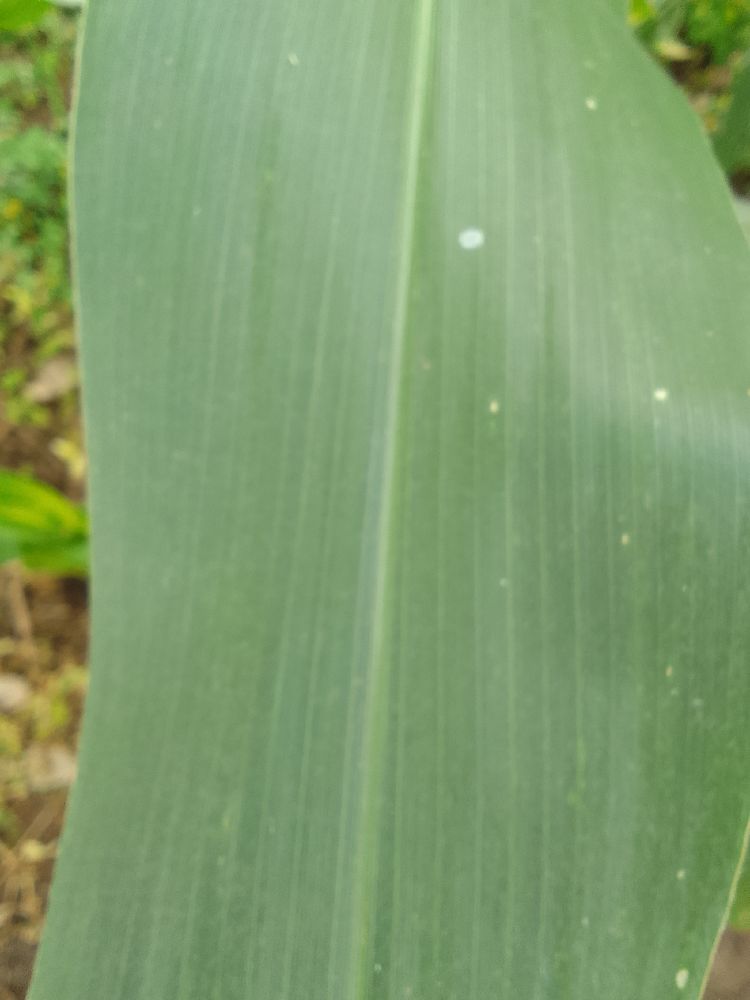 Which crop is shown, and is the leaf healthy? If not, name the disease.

maize, healthy
